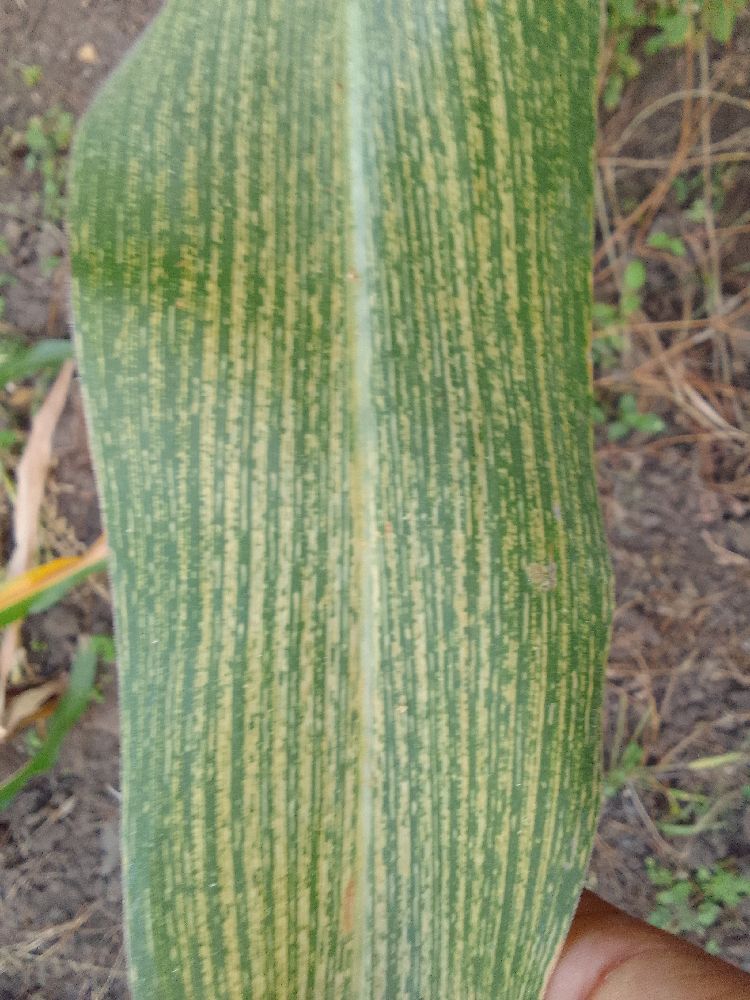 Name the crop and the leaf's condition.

maize, maize streak virus
